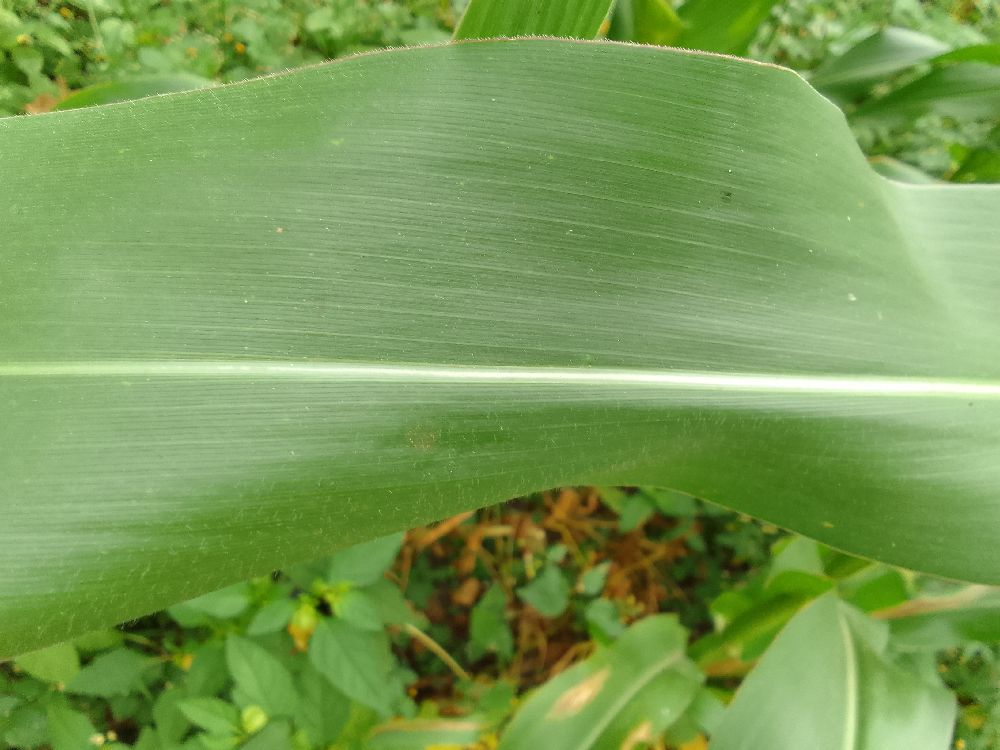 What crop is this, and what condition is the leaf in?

maize, healthy
